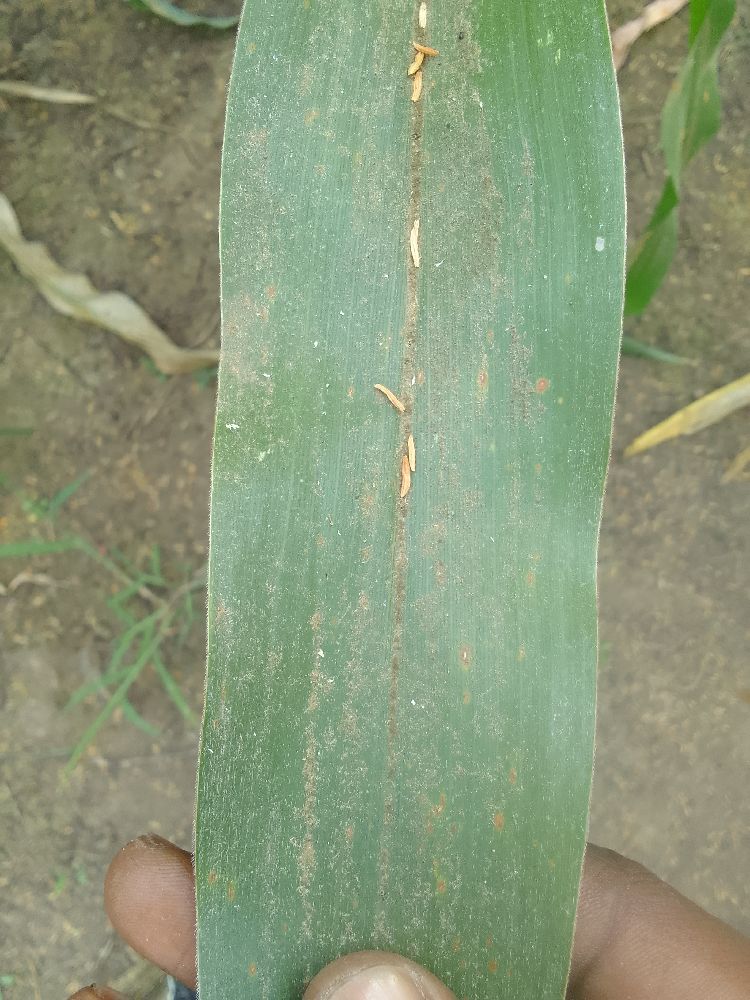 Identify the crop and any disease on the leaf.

maize, healthy
